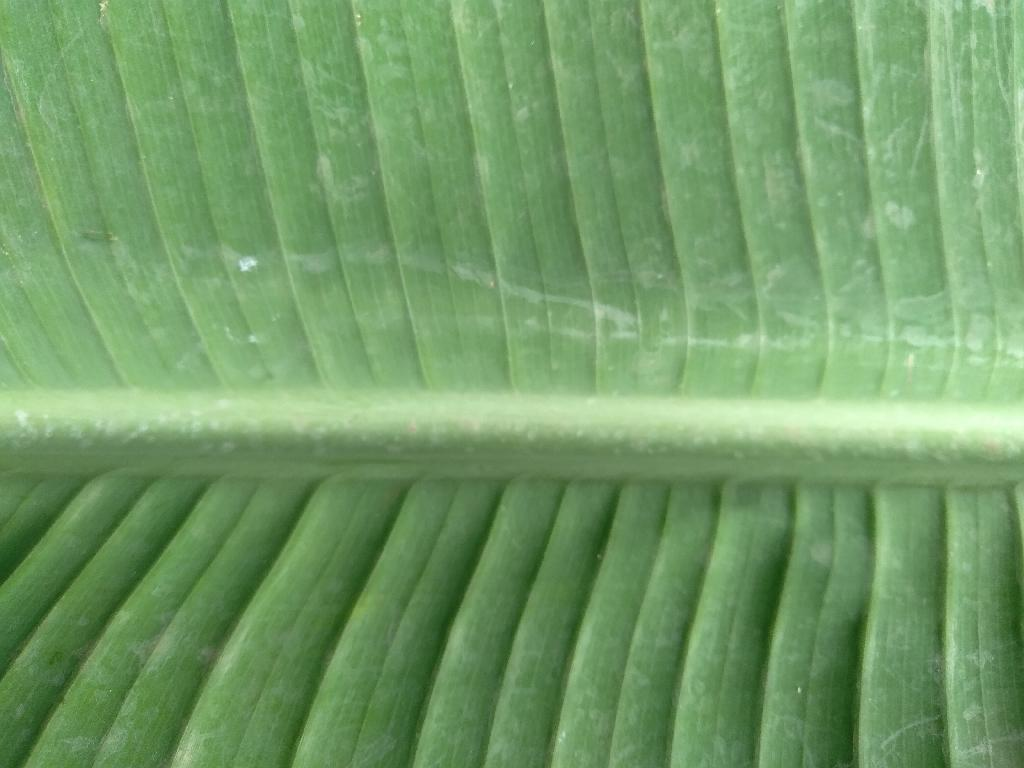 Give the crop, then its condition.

banana, healthy
